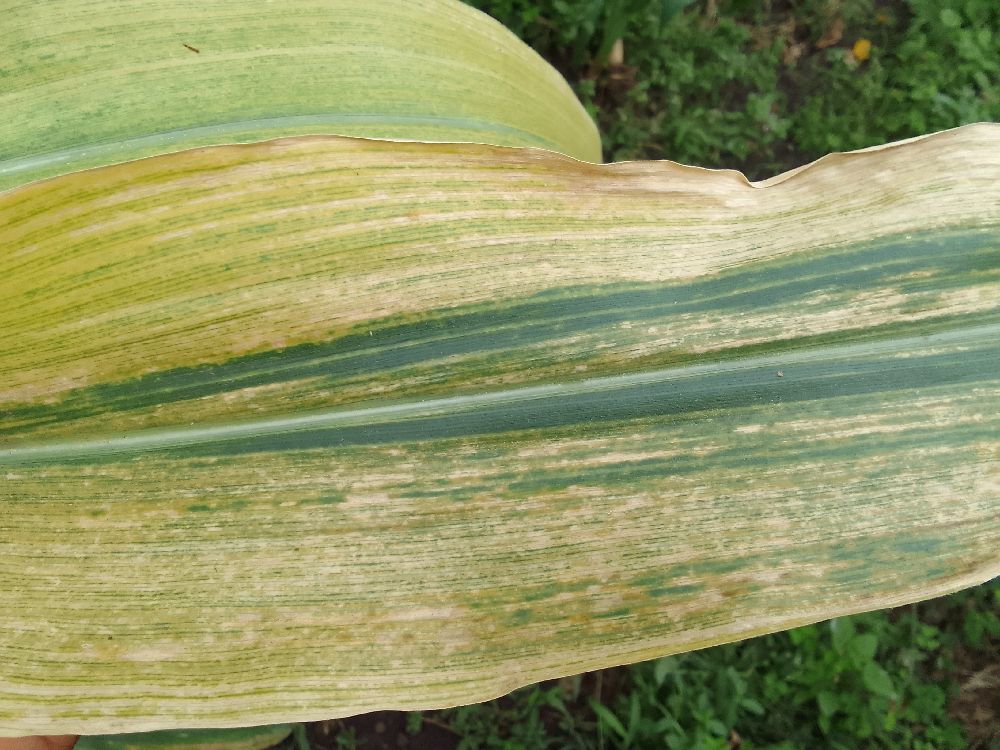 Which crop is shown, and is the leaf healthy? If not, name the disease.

maize, maize lethal necrosis
